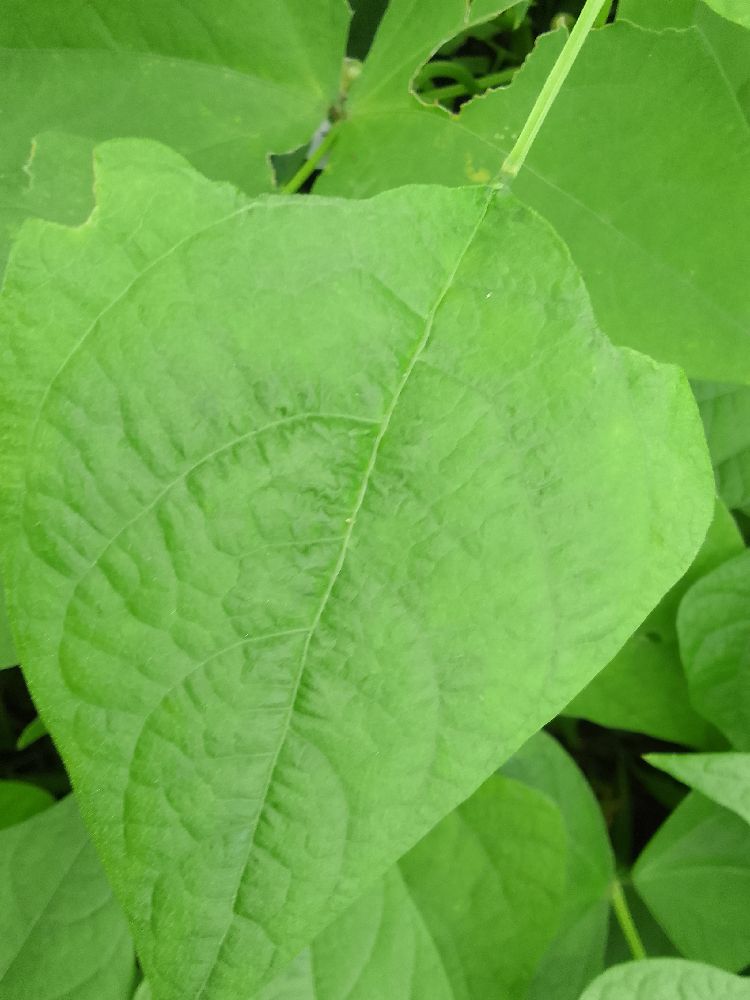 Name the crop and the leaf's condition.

common bean, healthy
